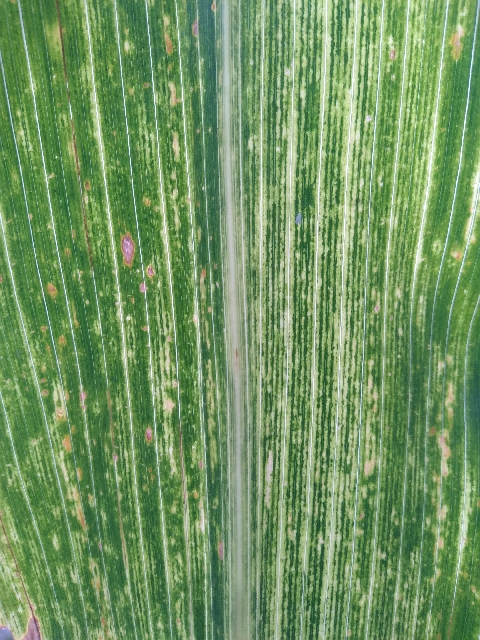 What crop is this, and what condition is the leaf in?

maize, maize lethal necrosis
